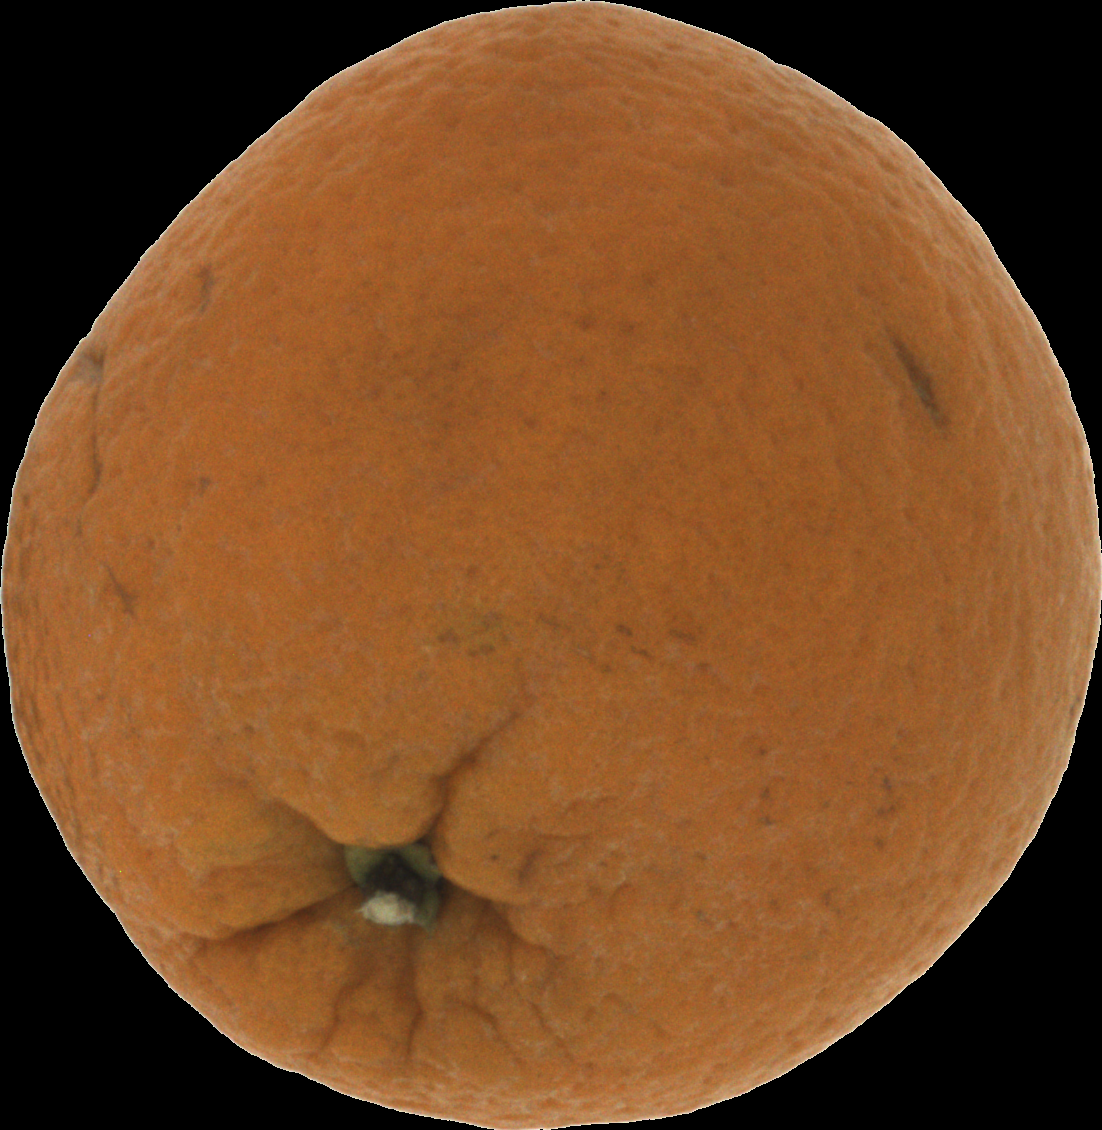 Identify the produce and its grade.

orange, bad
